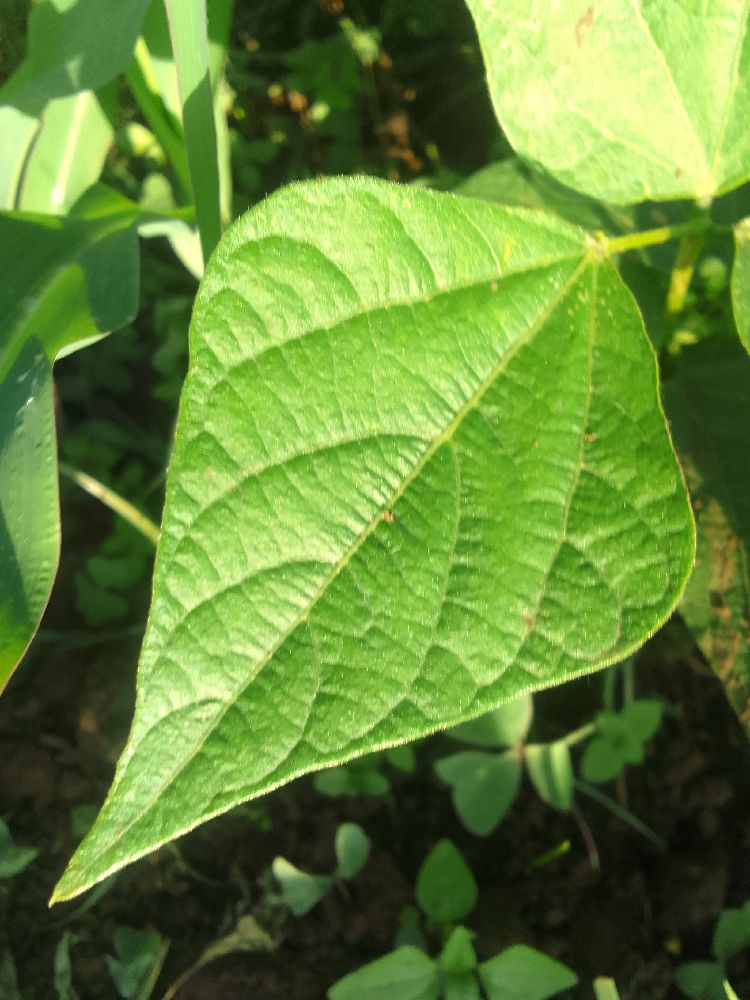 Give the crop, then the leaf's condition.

common bean, healthy
